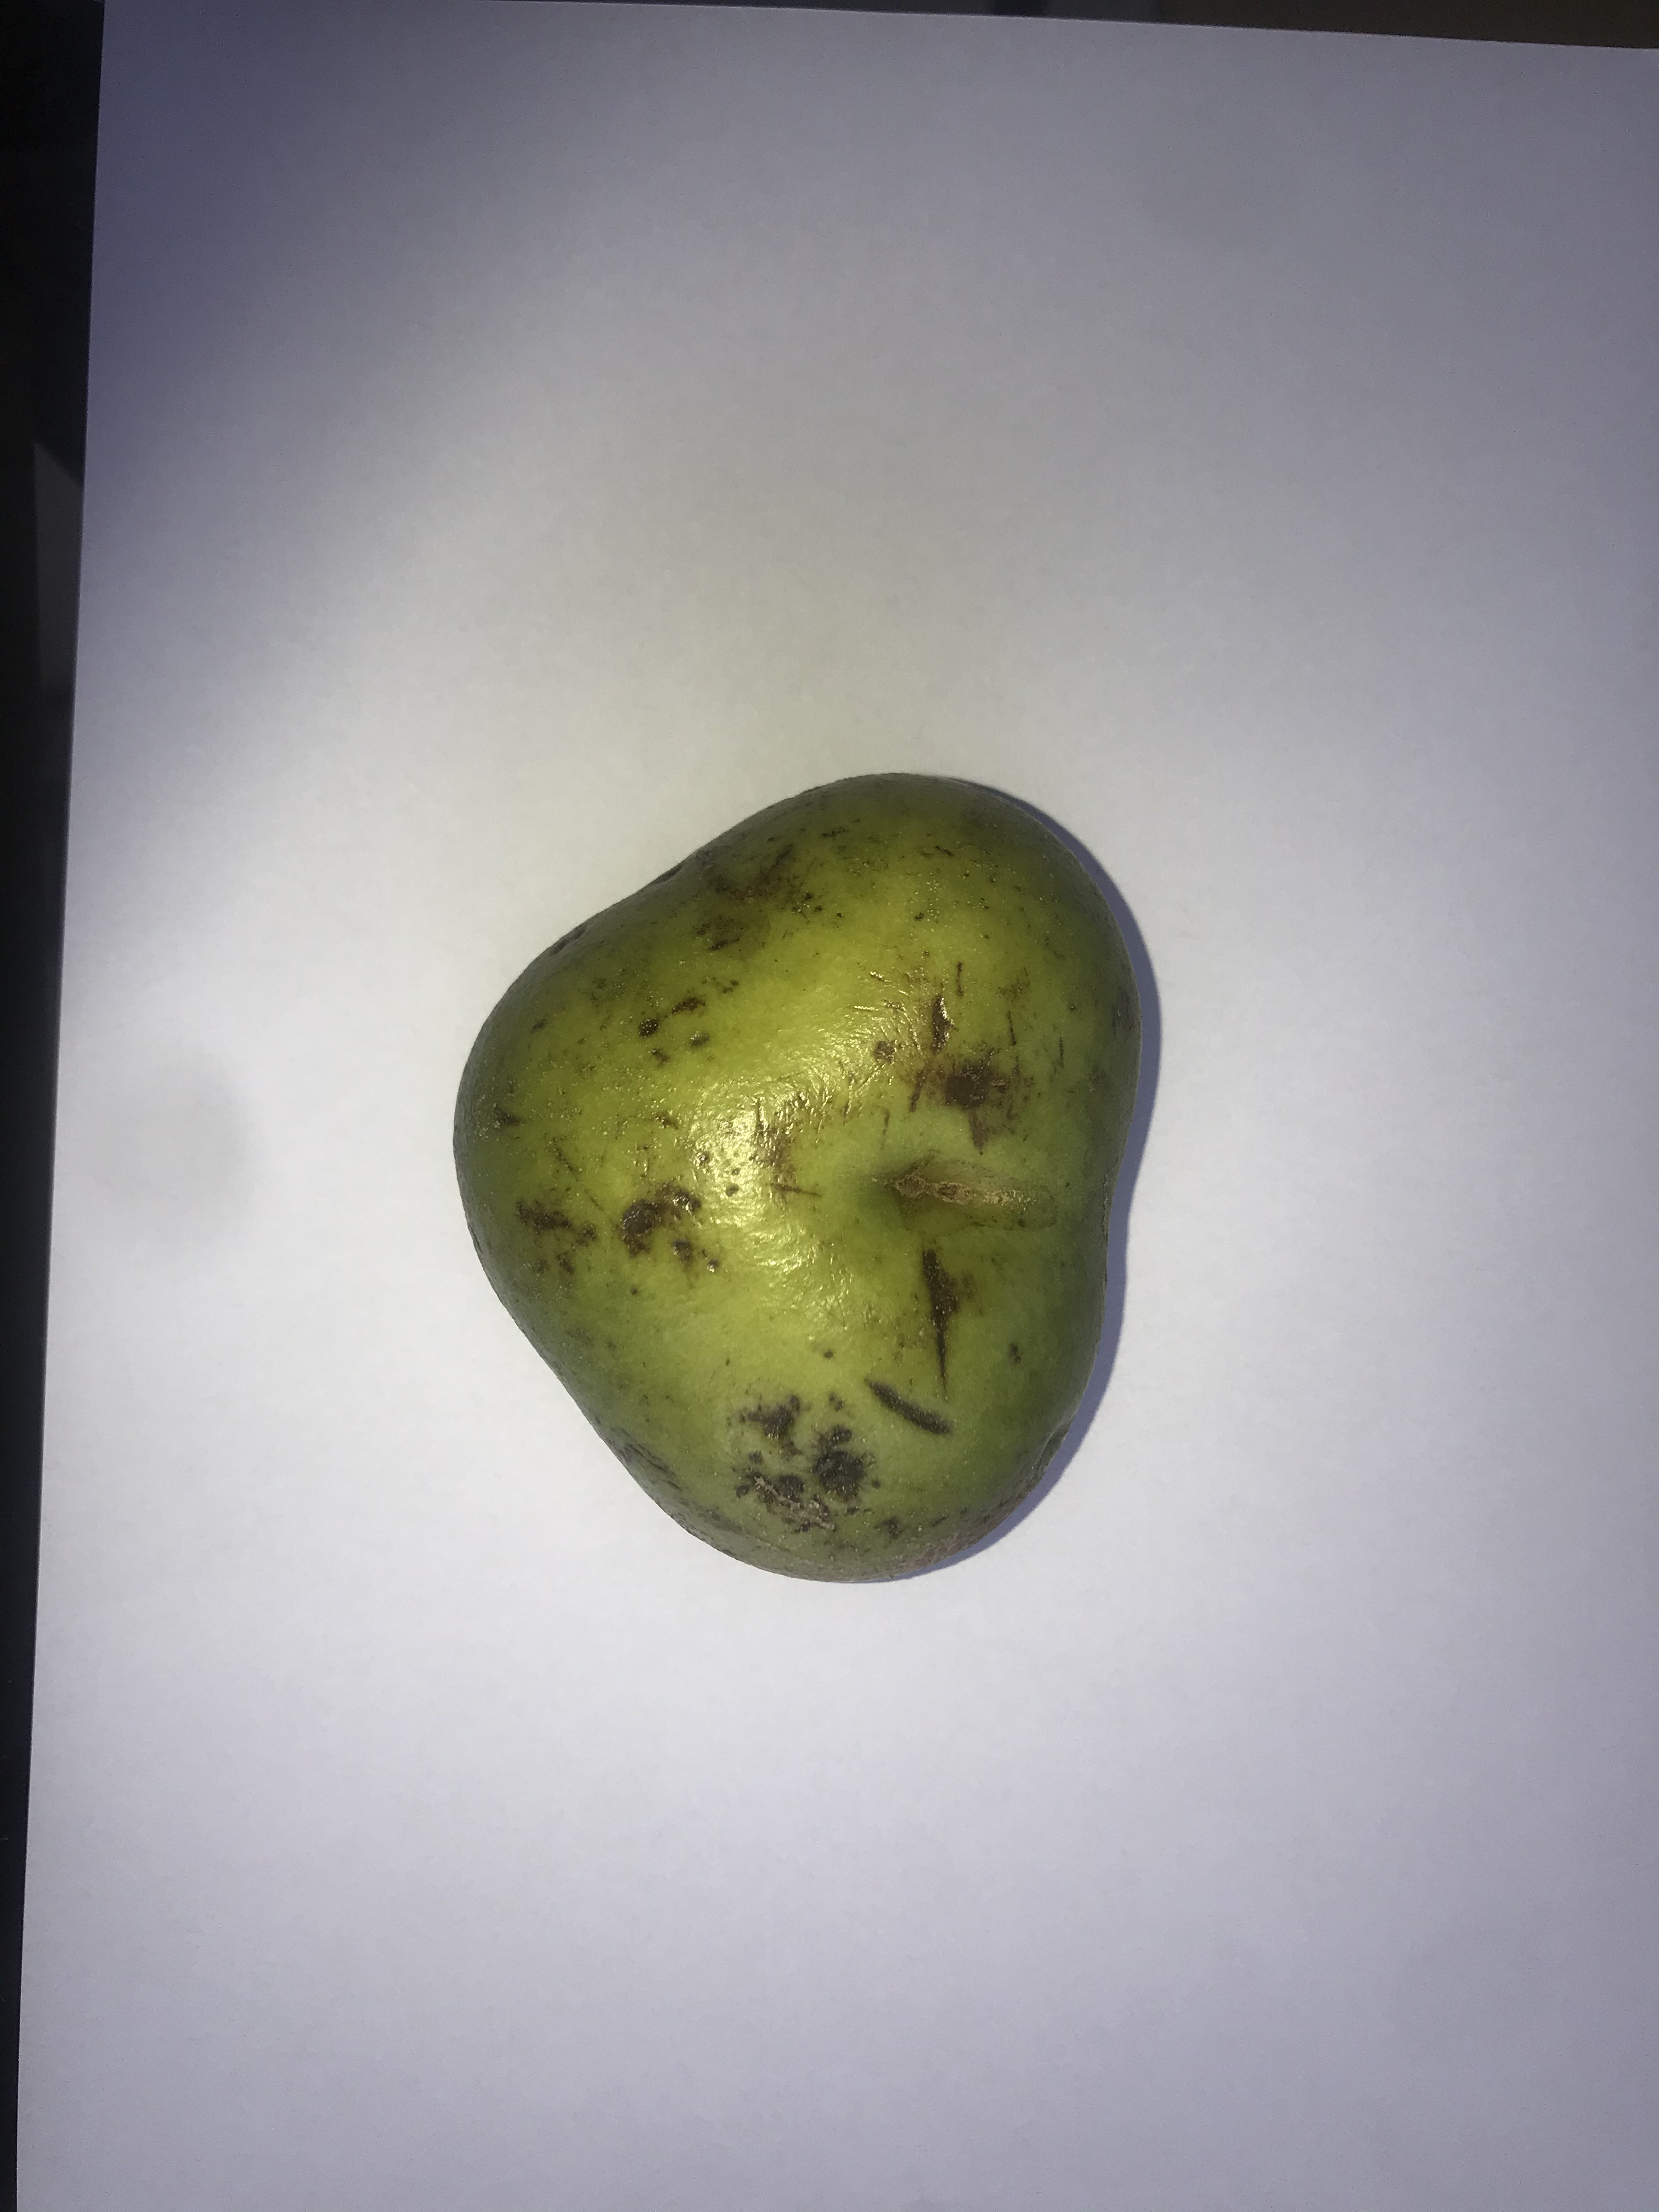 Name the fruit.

pequi
